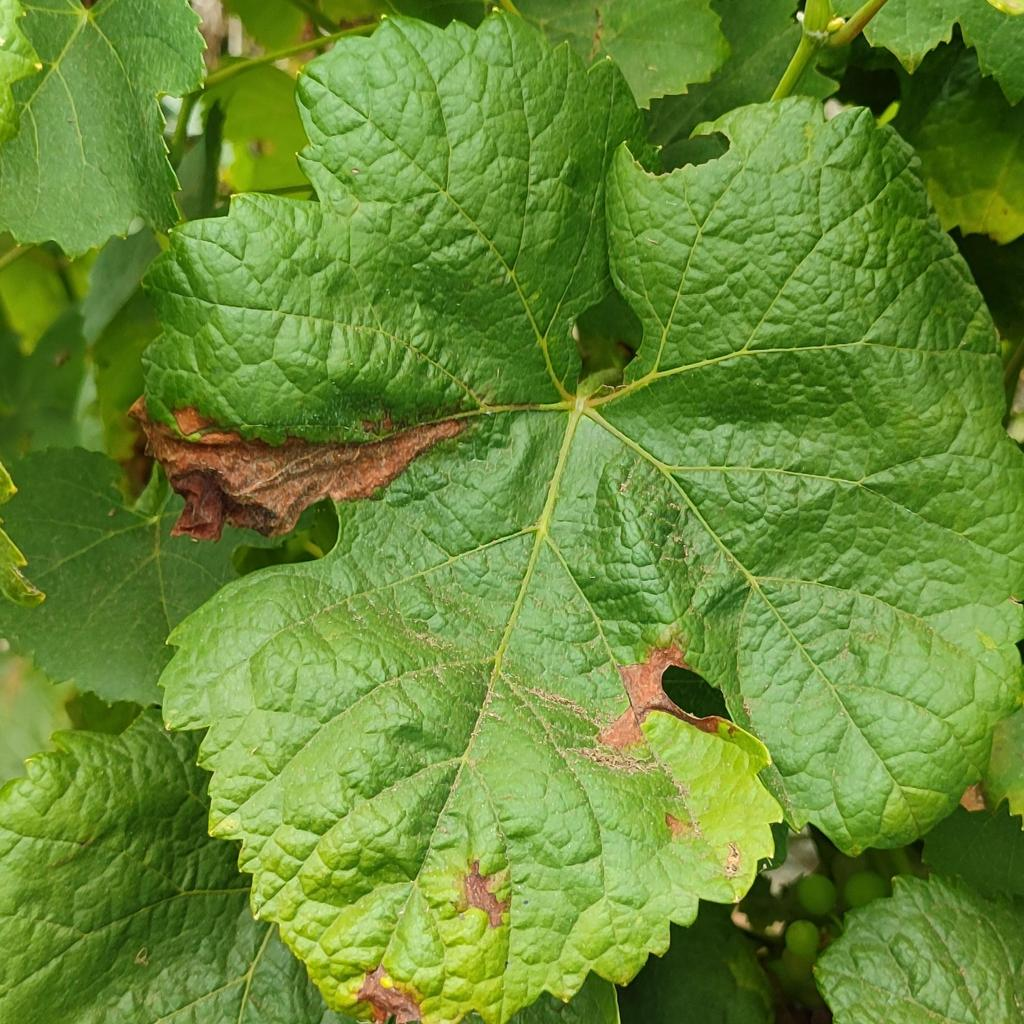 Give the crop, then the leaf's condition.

grapevine, downy mildew
